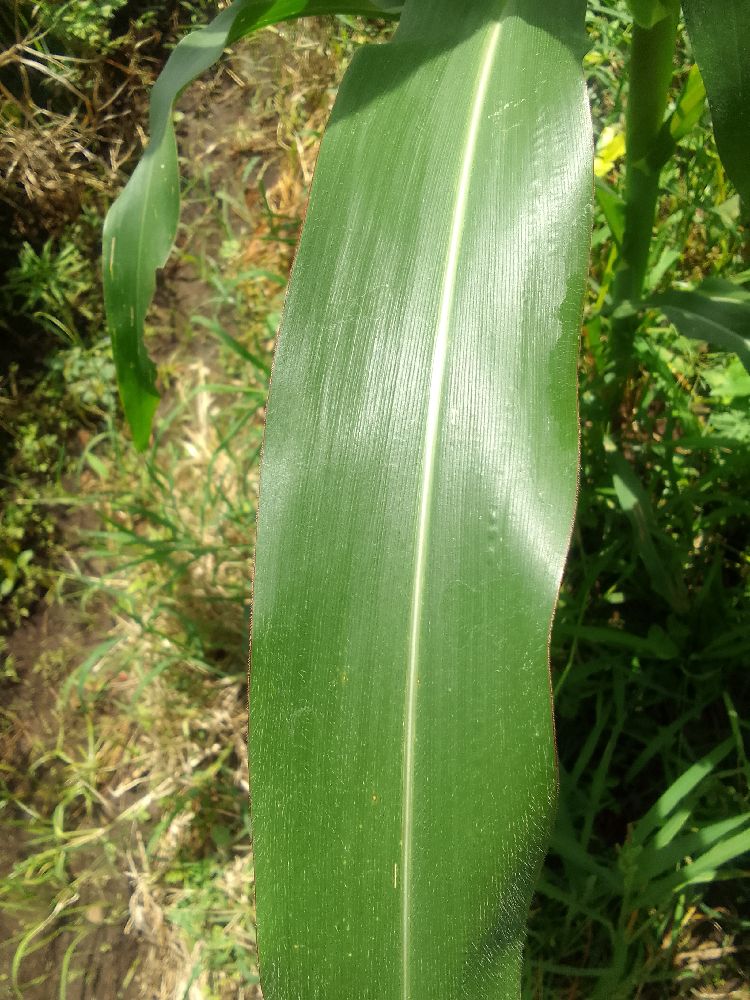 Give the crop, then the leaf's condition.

maize, healthy
